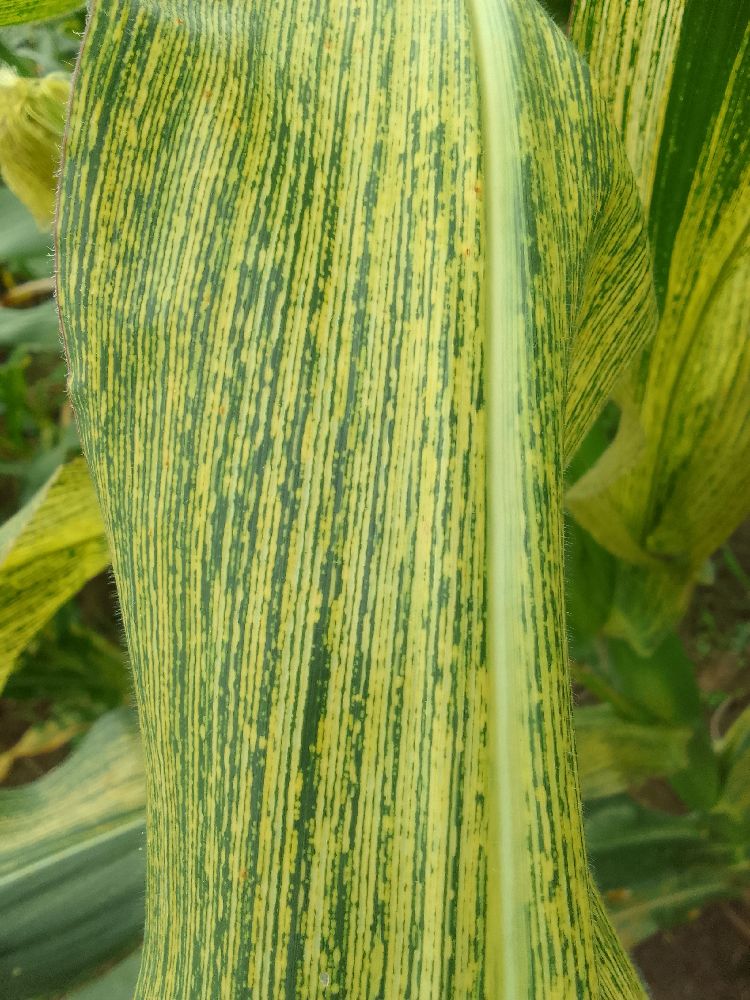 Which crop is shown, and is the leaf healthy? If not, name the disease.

maize, maize streak virus
